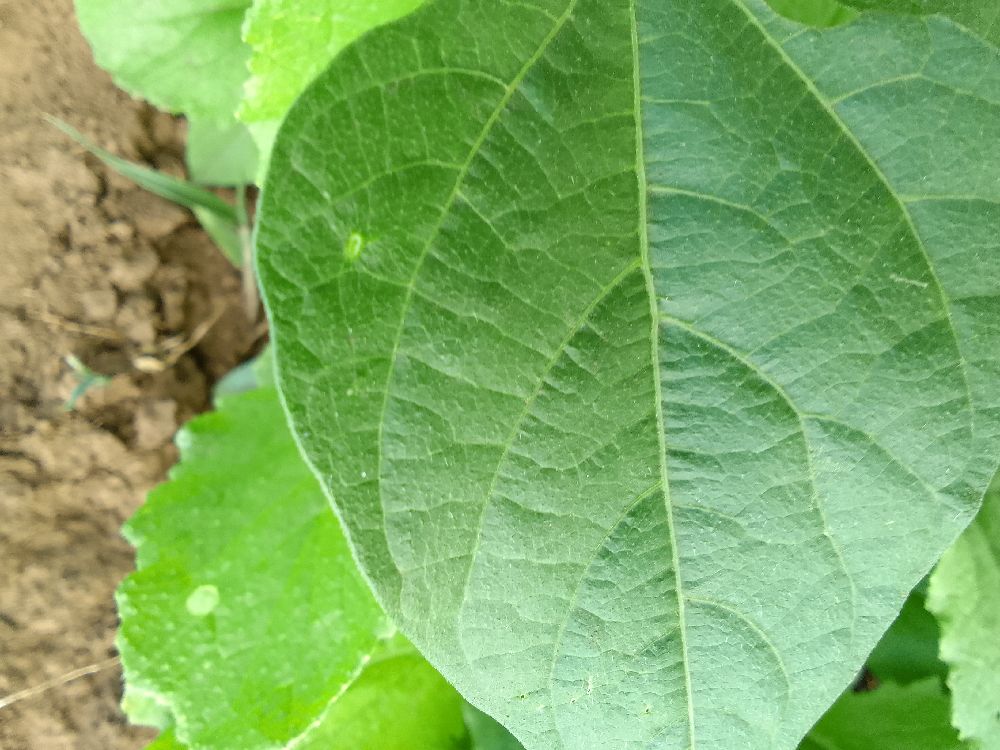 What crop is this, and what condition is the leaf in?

common bean, healthy
